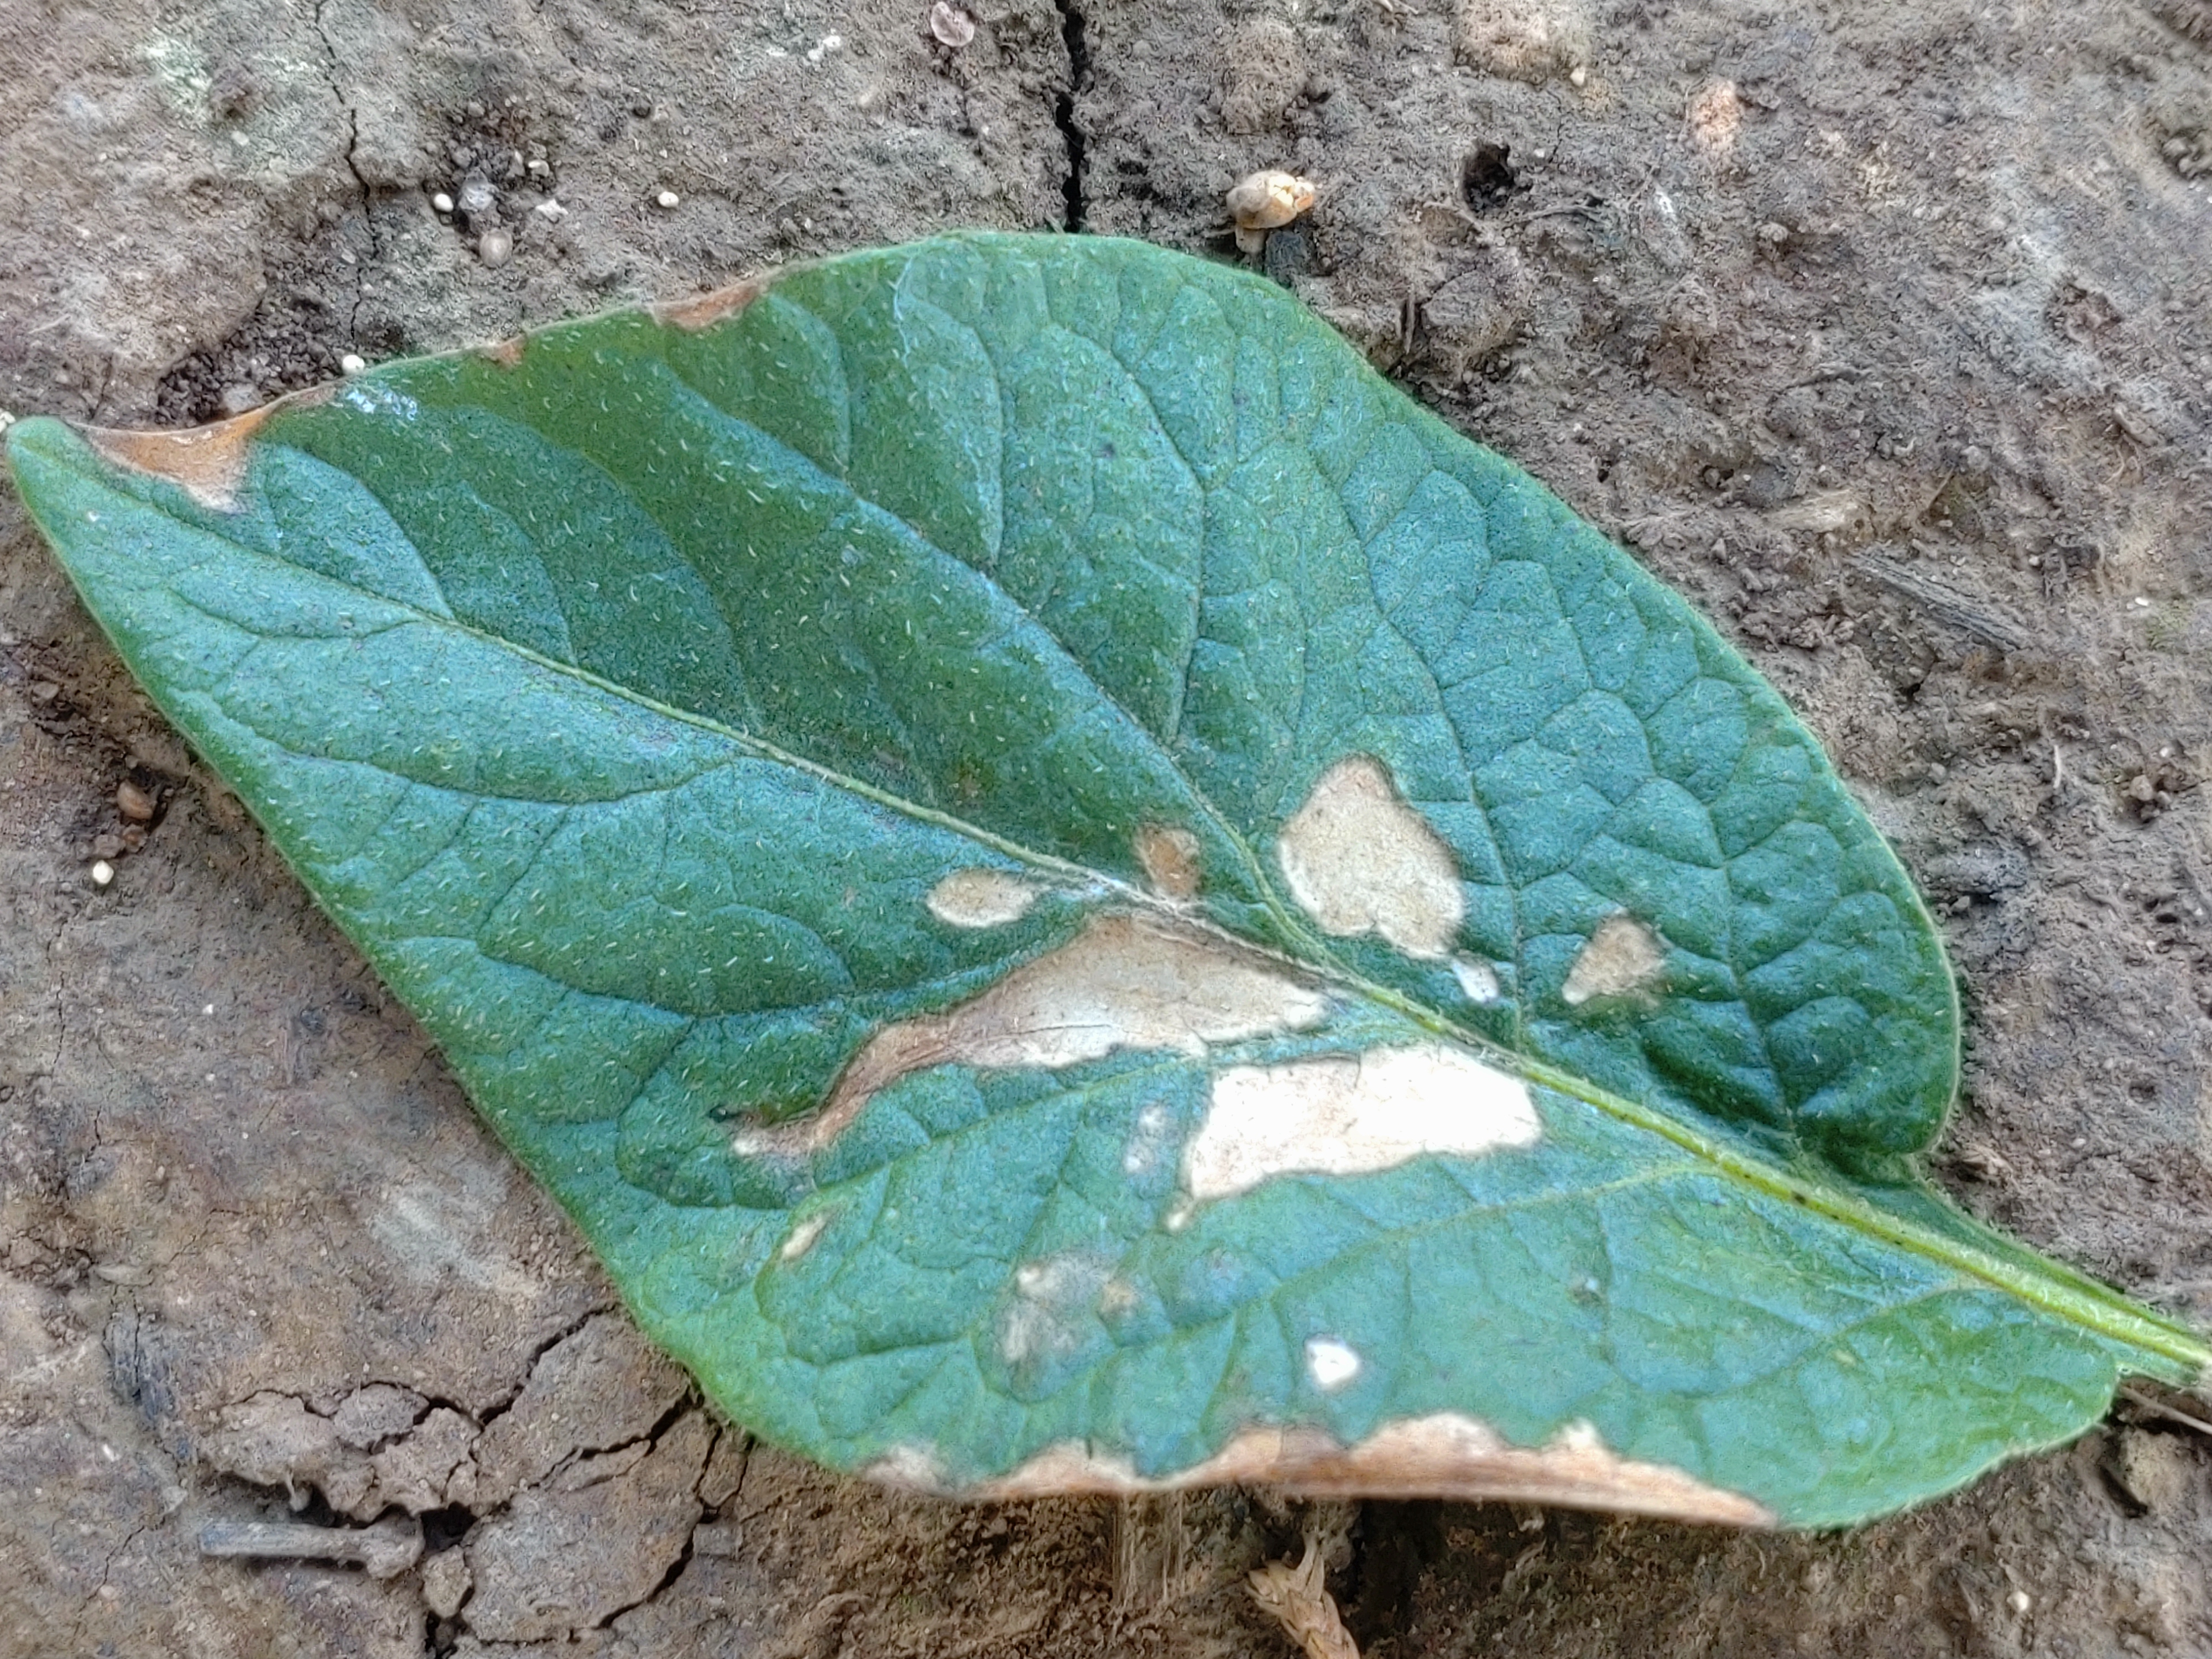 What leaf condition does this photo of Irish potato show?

early blight
